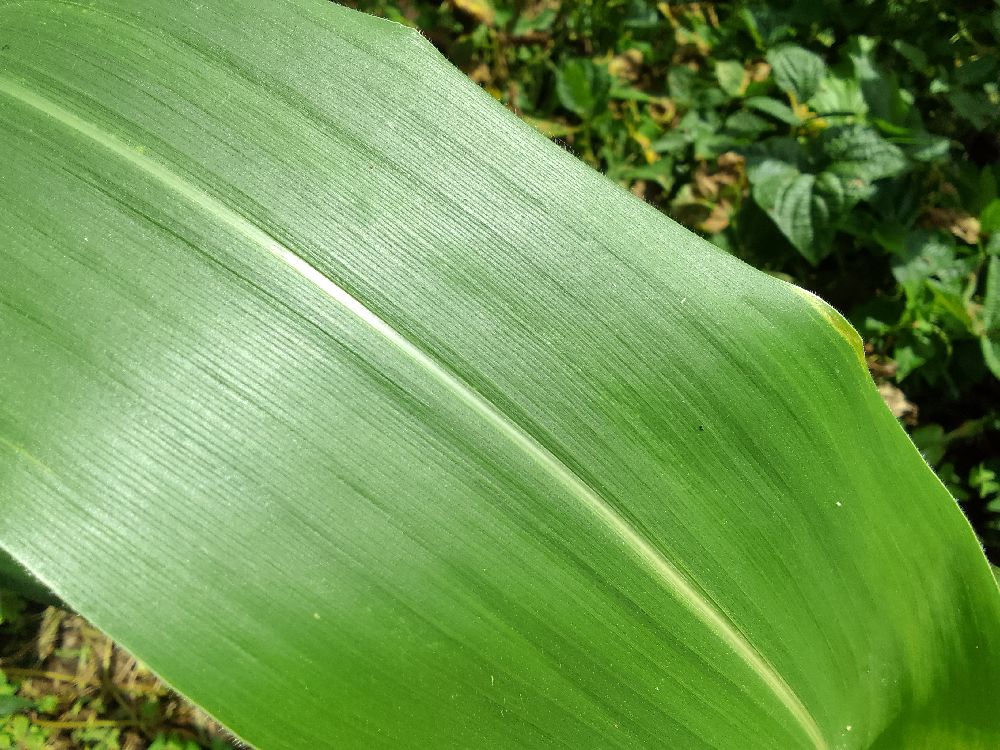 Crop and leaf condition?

maize, healthy
